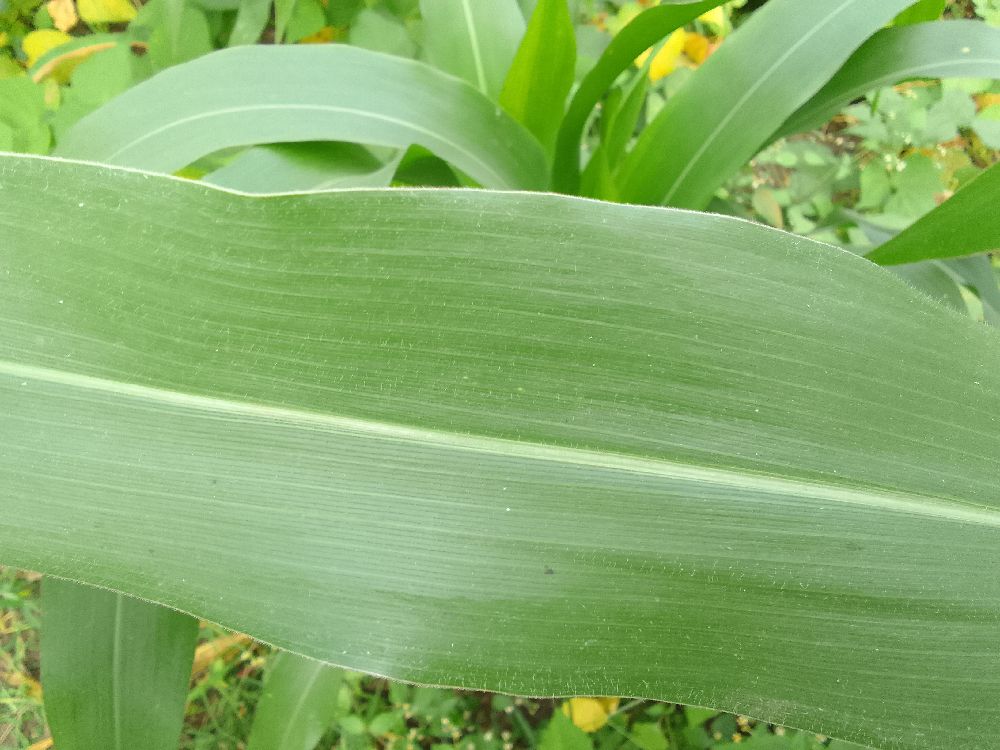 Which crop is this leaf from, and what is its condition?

maize, healthy
